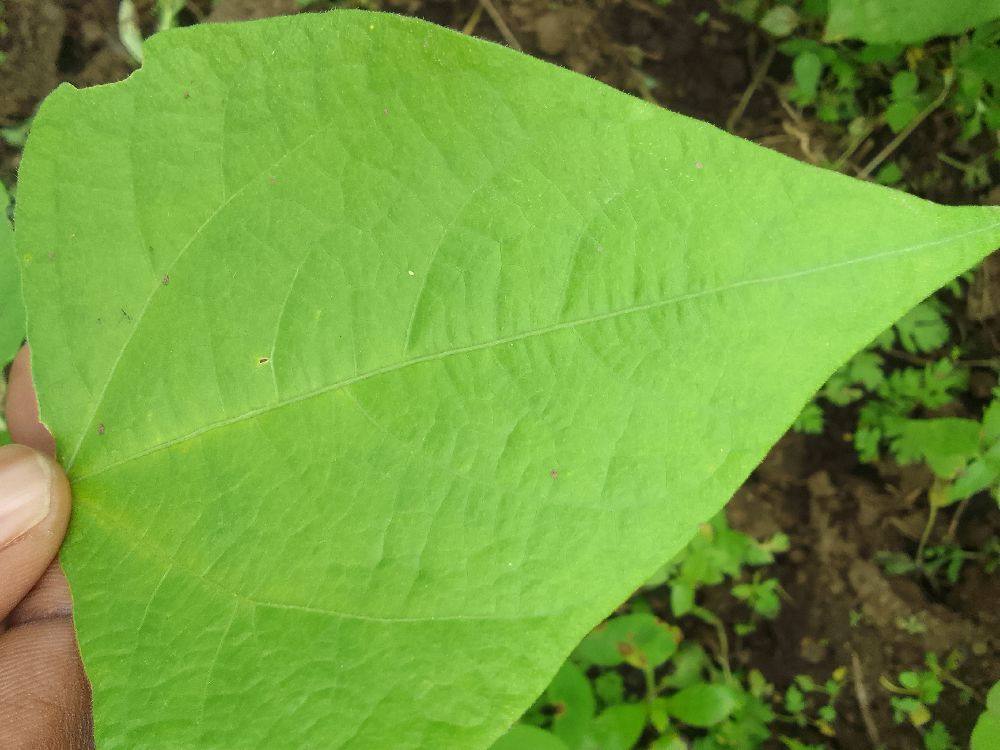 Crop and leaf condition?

common bean, healthy
